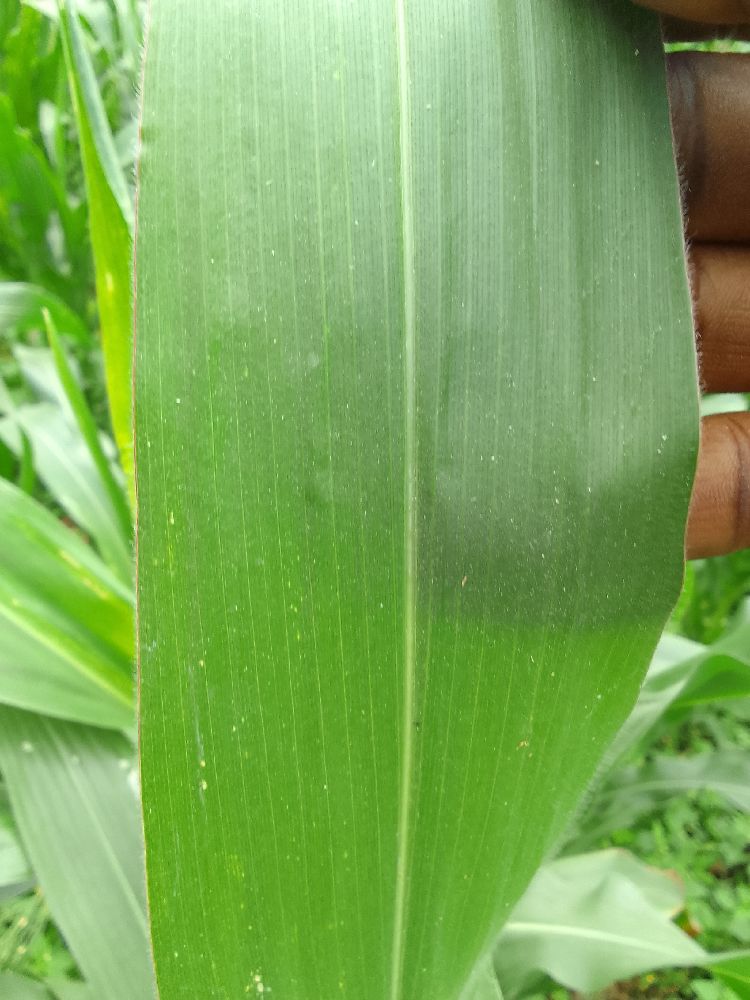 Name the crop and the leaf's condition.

maize, healthy
